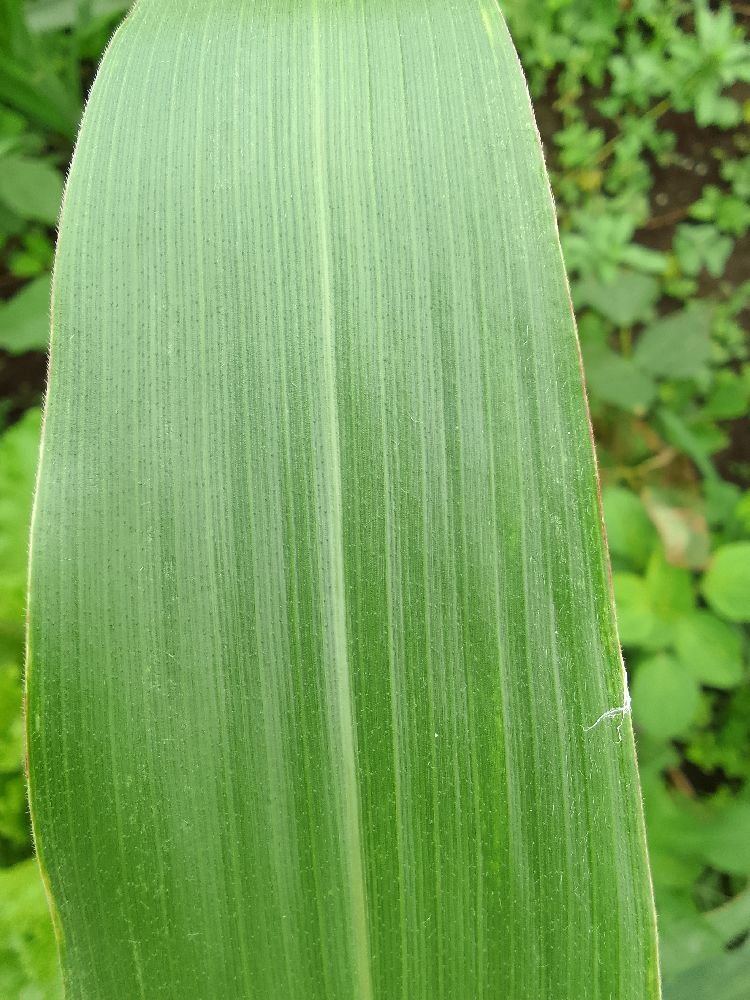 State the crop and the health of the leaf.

maize, healthy
